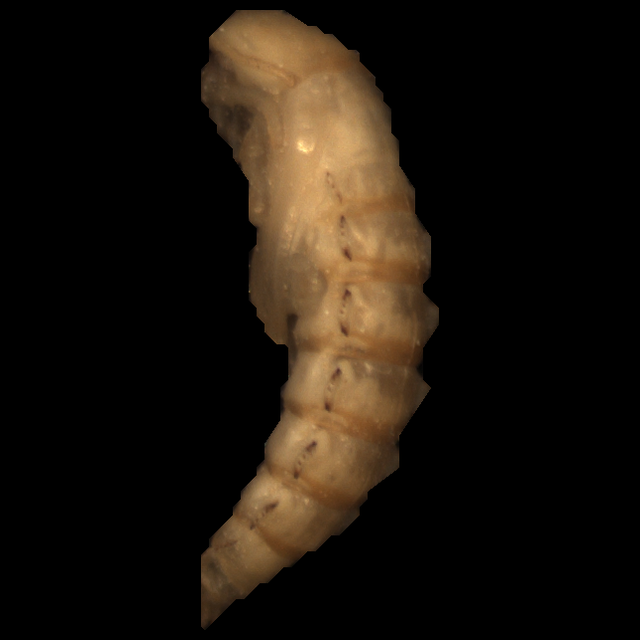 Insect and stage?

mealworm pupa
